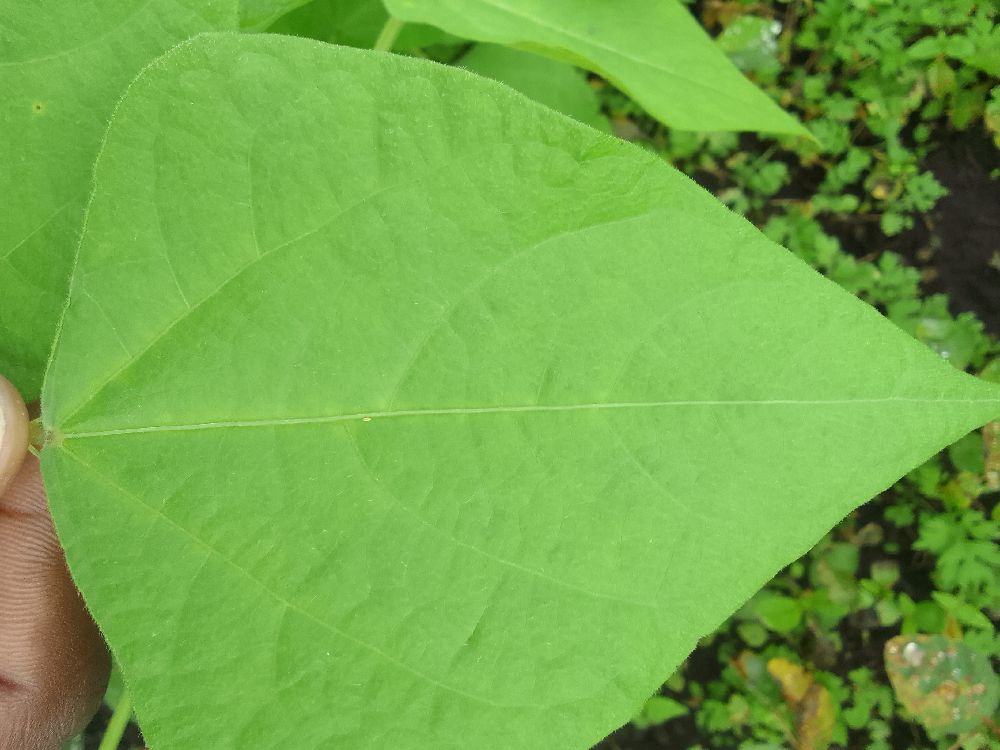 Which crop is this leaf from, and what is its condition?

common bean, healthy
